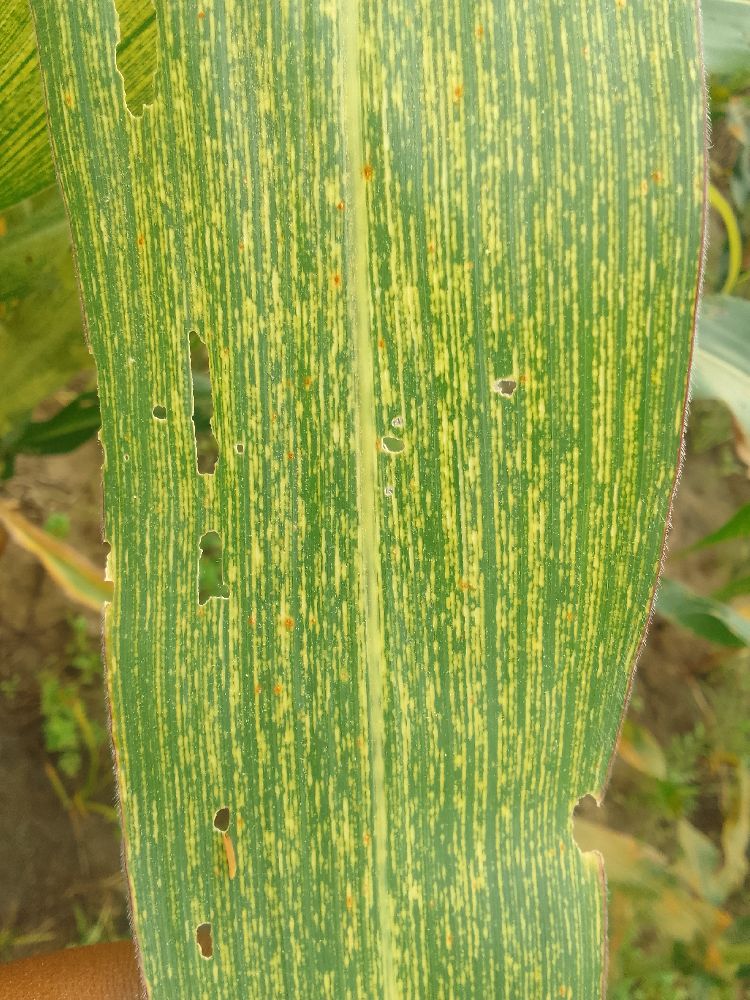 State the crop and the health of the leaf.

maize, maize streak virus
